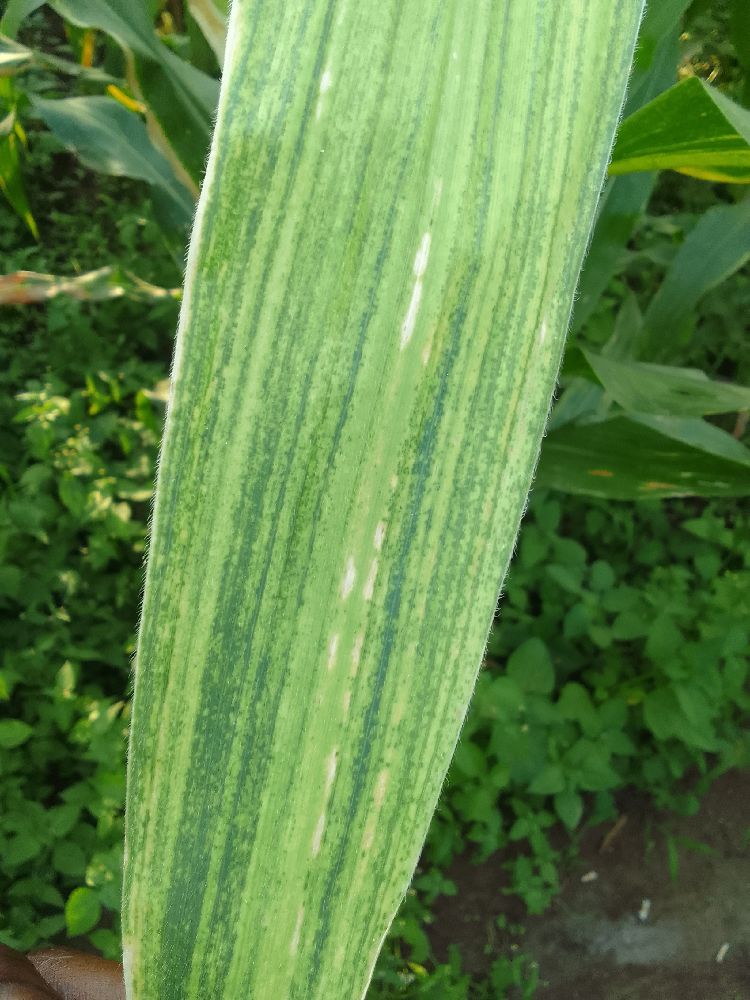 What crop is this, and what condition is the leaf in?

maize, maize lethal necrosis
